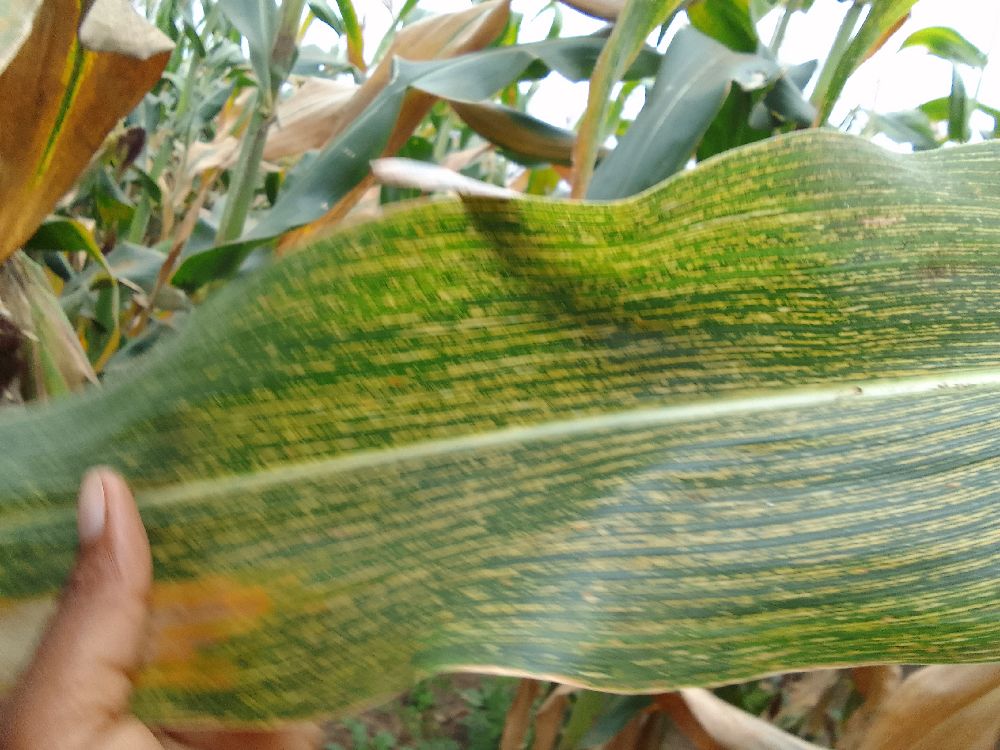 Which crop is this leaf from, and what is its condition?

maize, maize streak virus
